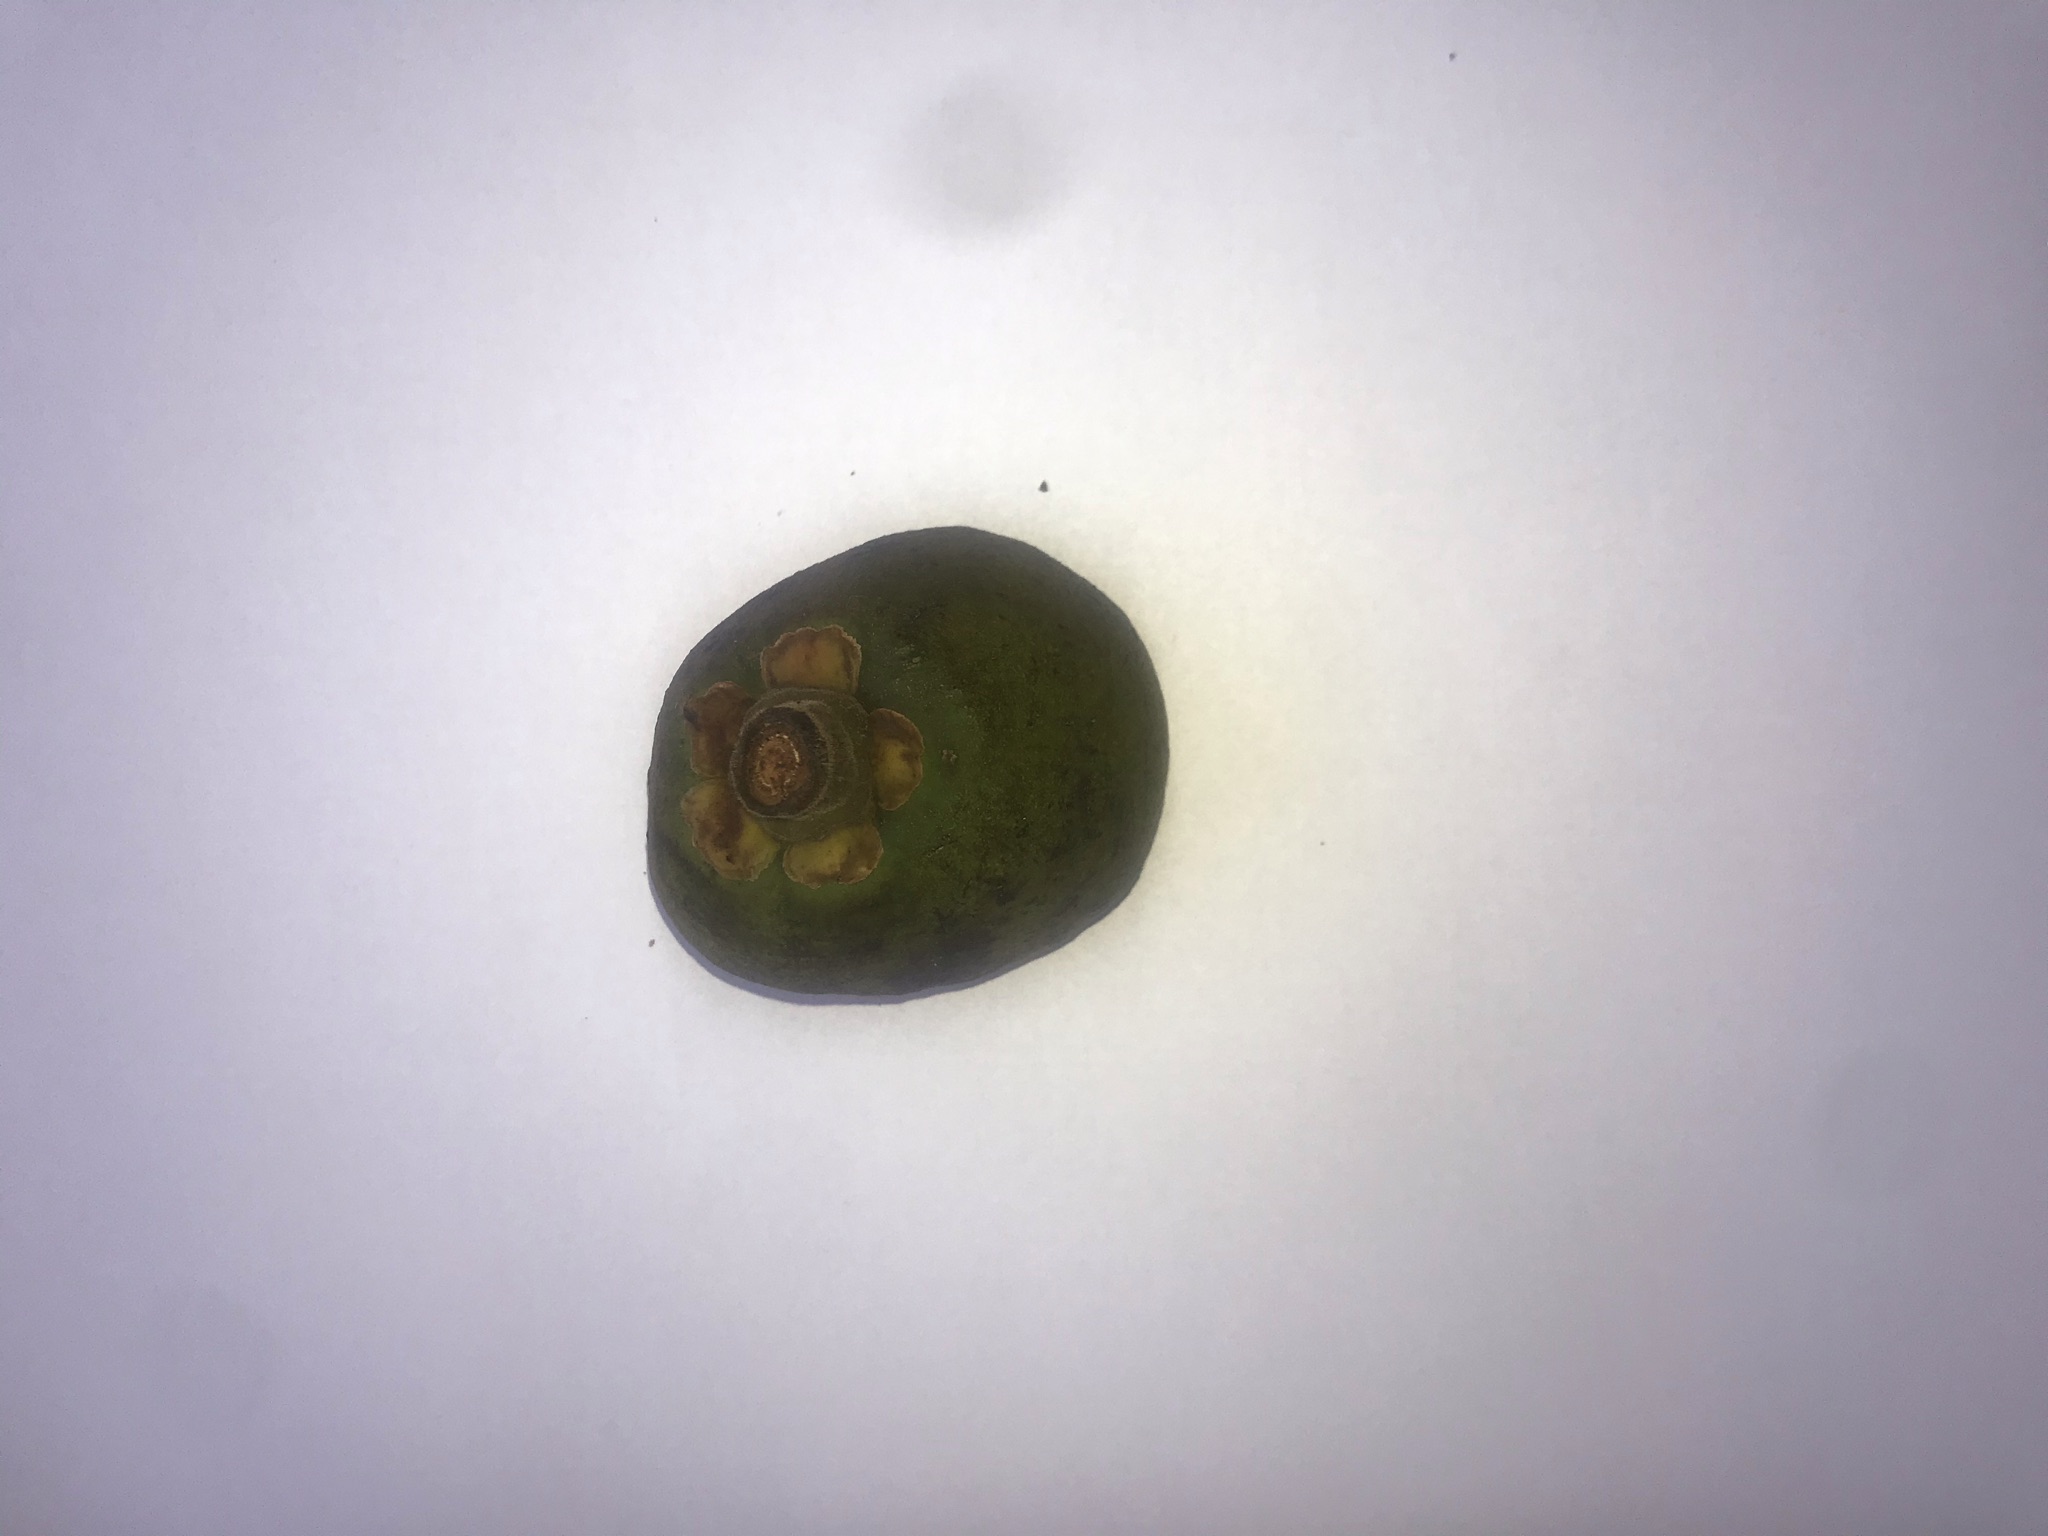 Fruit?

pequi
